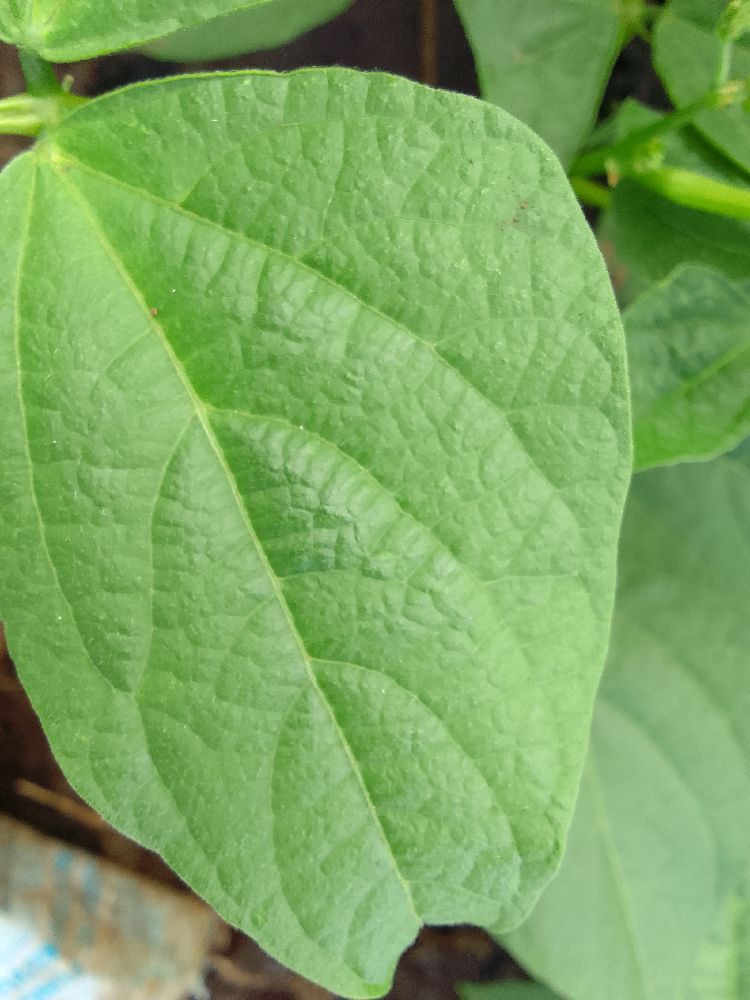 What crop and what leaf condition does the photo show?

common bean, healthy
